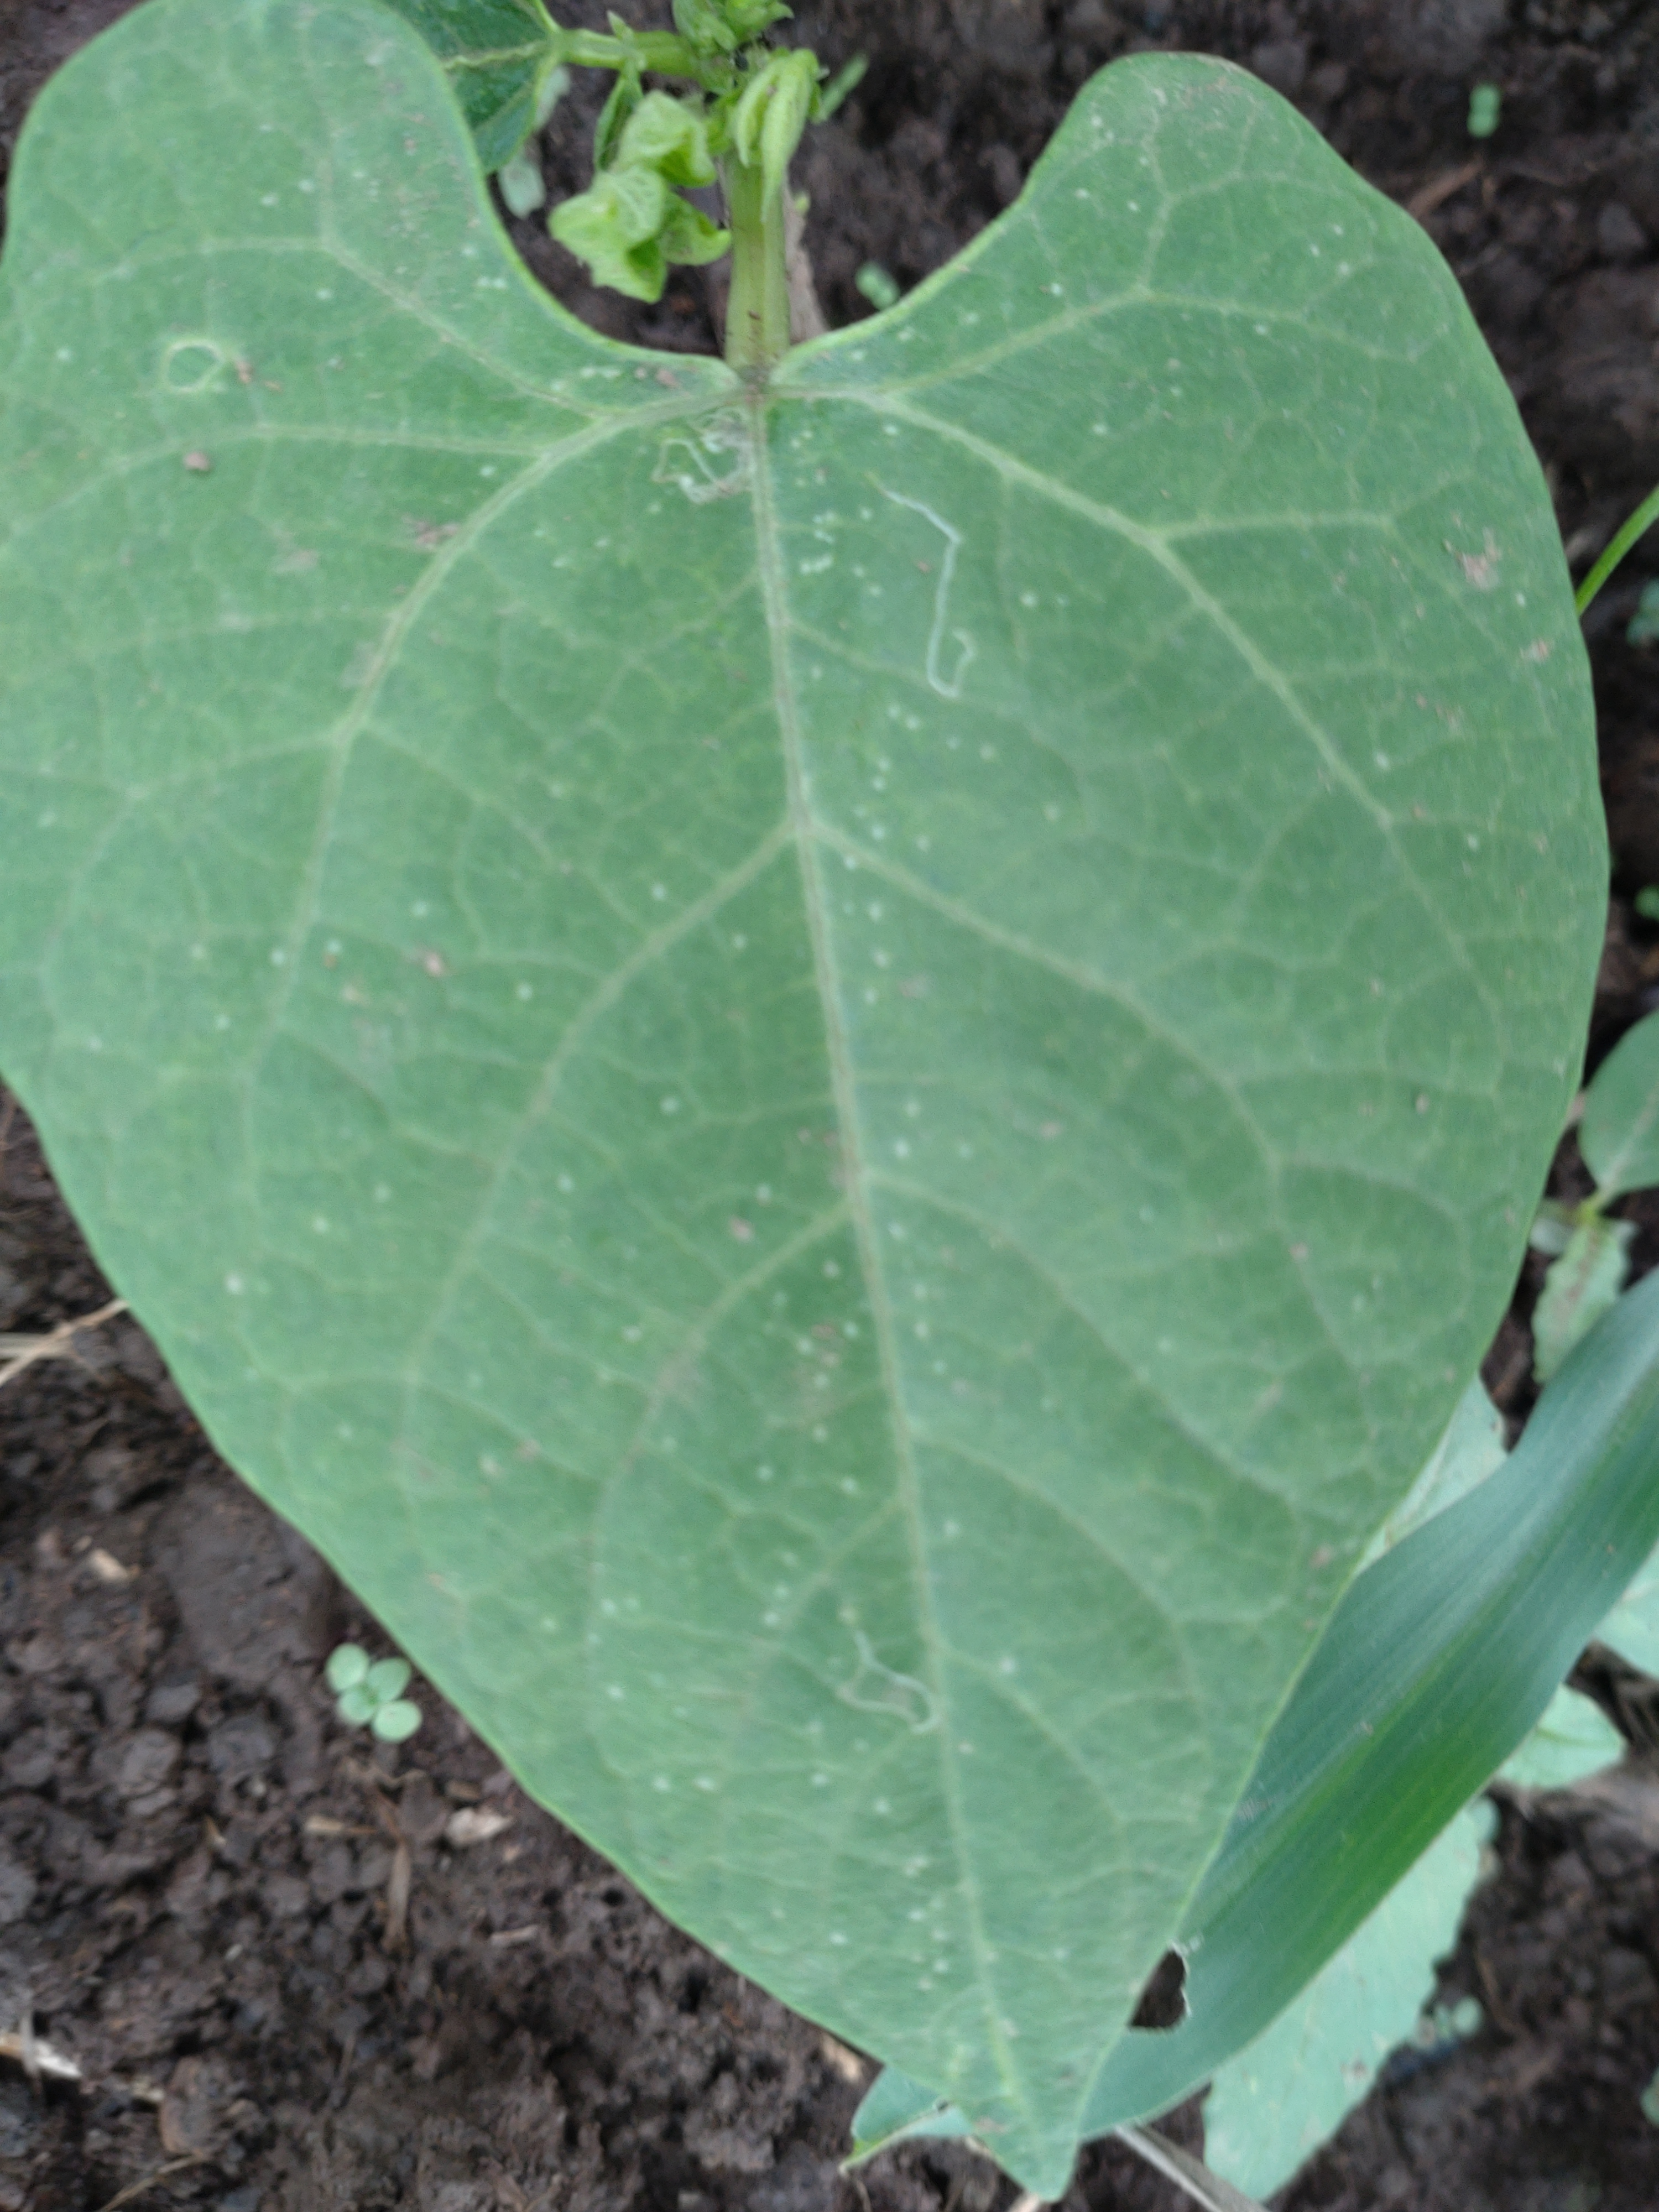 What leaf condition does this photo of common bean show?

healthy
